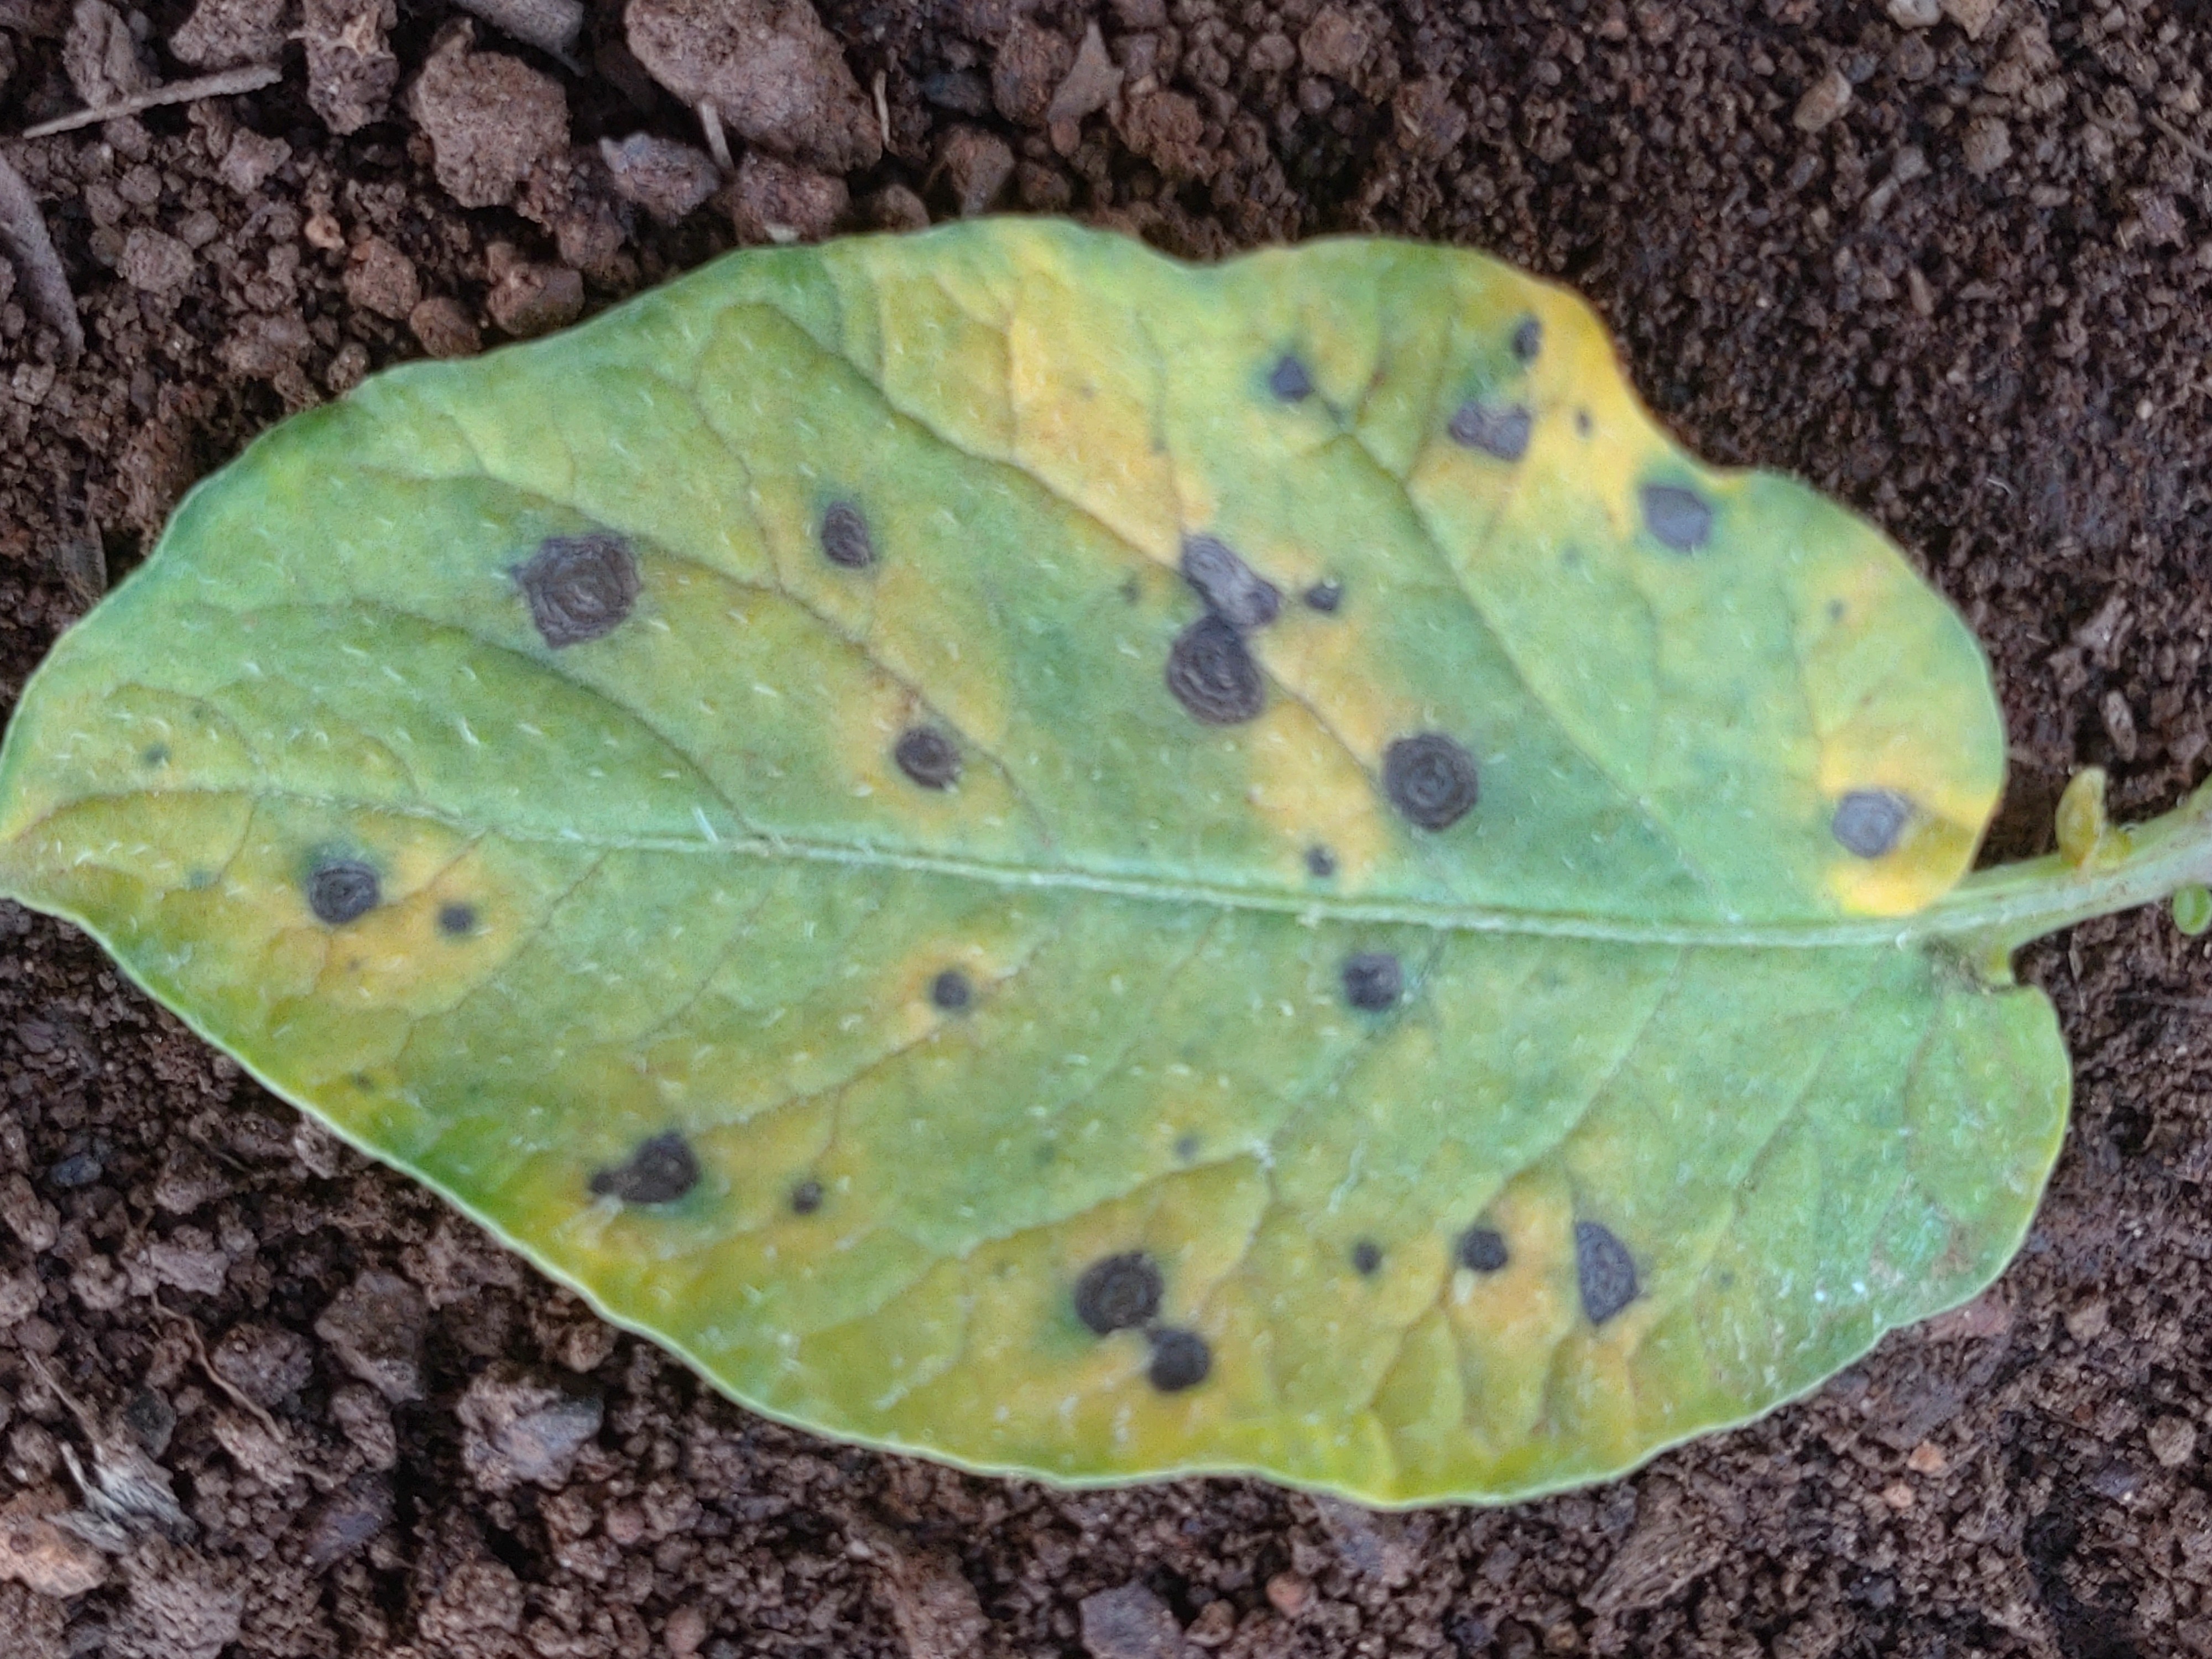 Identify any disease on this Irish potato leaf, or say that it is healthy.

late blight
